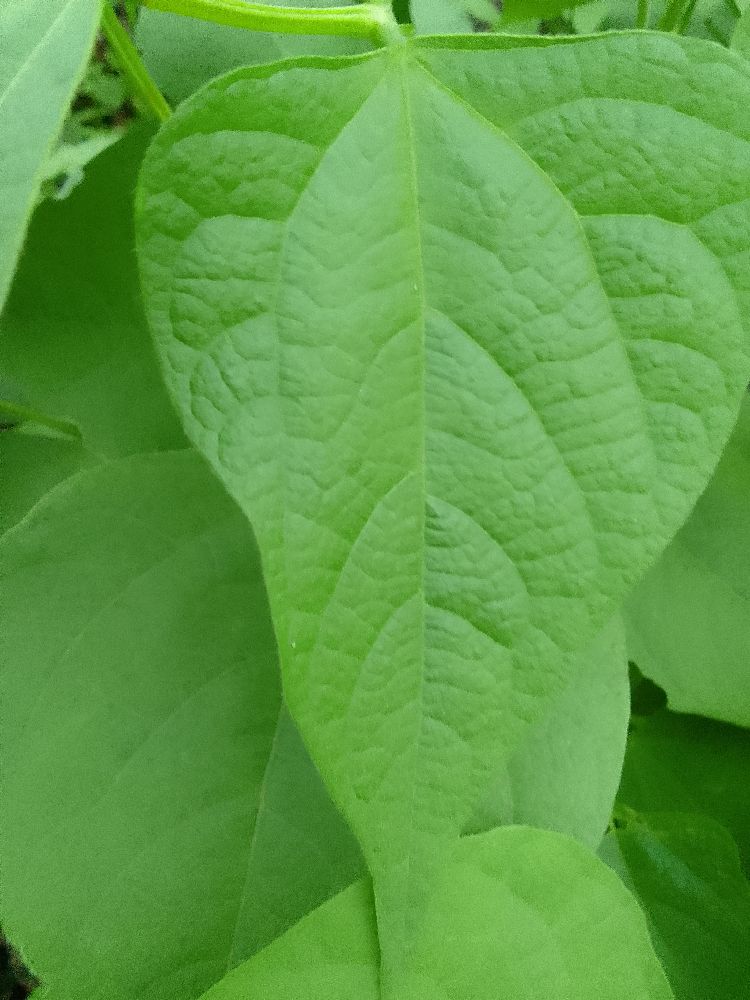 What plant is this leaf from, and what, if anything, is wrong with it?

common bean, healthy
